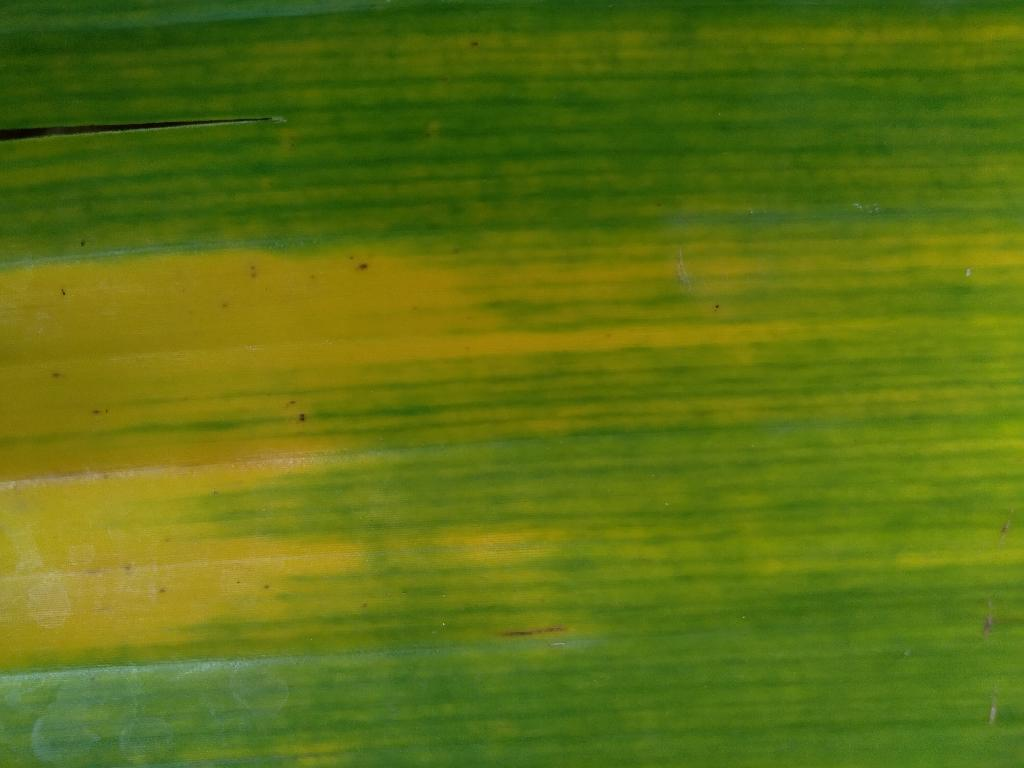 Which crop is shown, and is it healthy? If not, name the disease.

banana, fusarium wilt race 1
